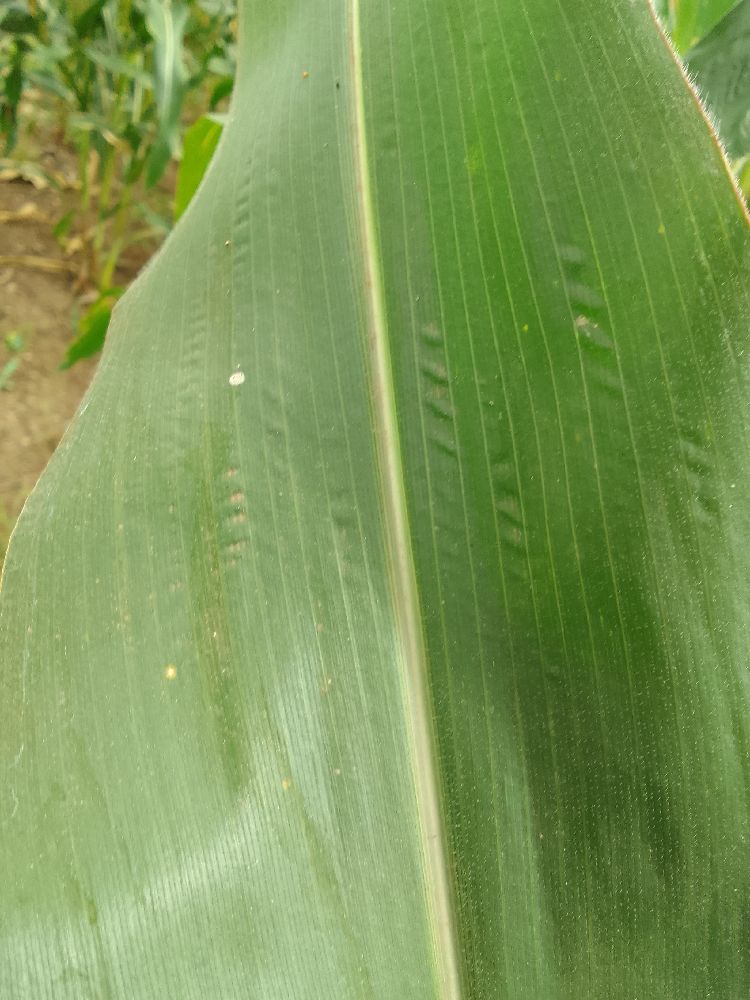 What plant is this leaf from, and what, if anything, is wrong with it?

maize, healthy
